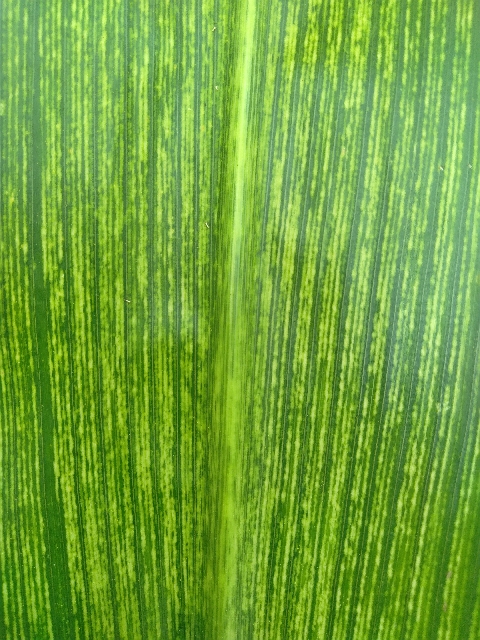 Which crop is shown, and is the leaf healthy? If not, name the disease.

maize, maize streak virus
